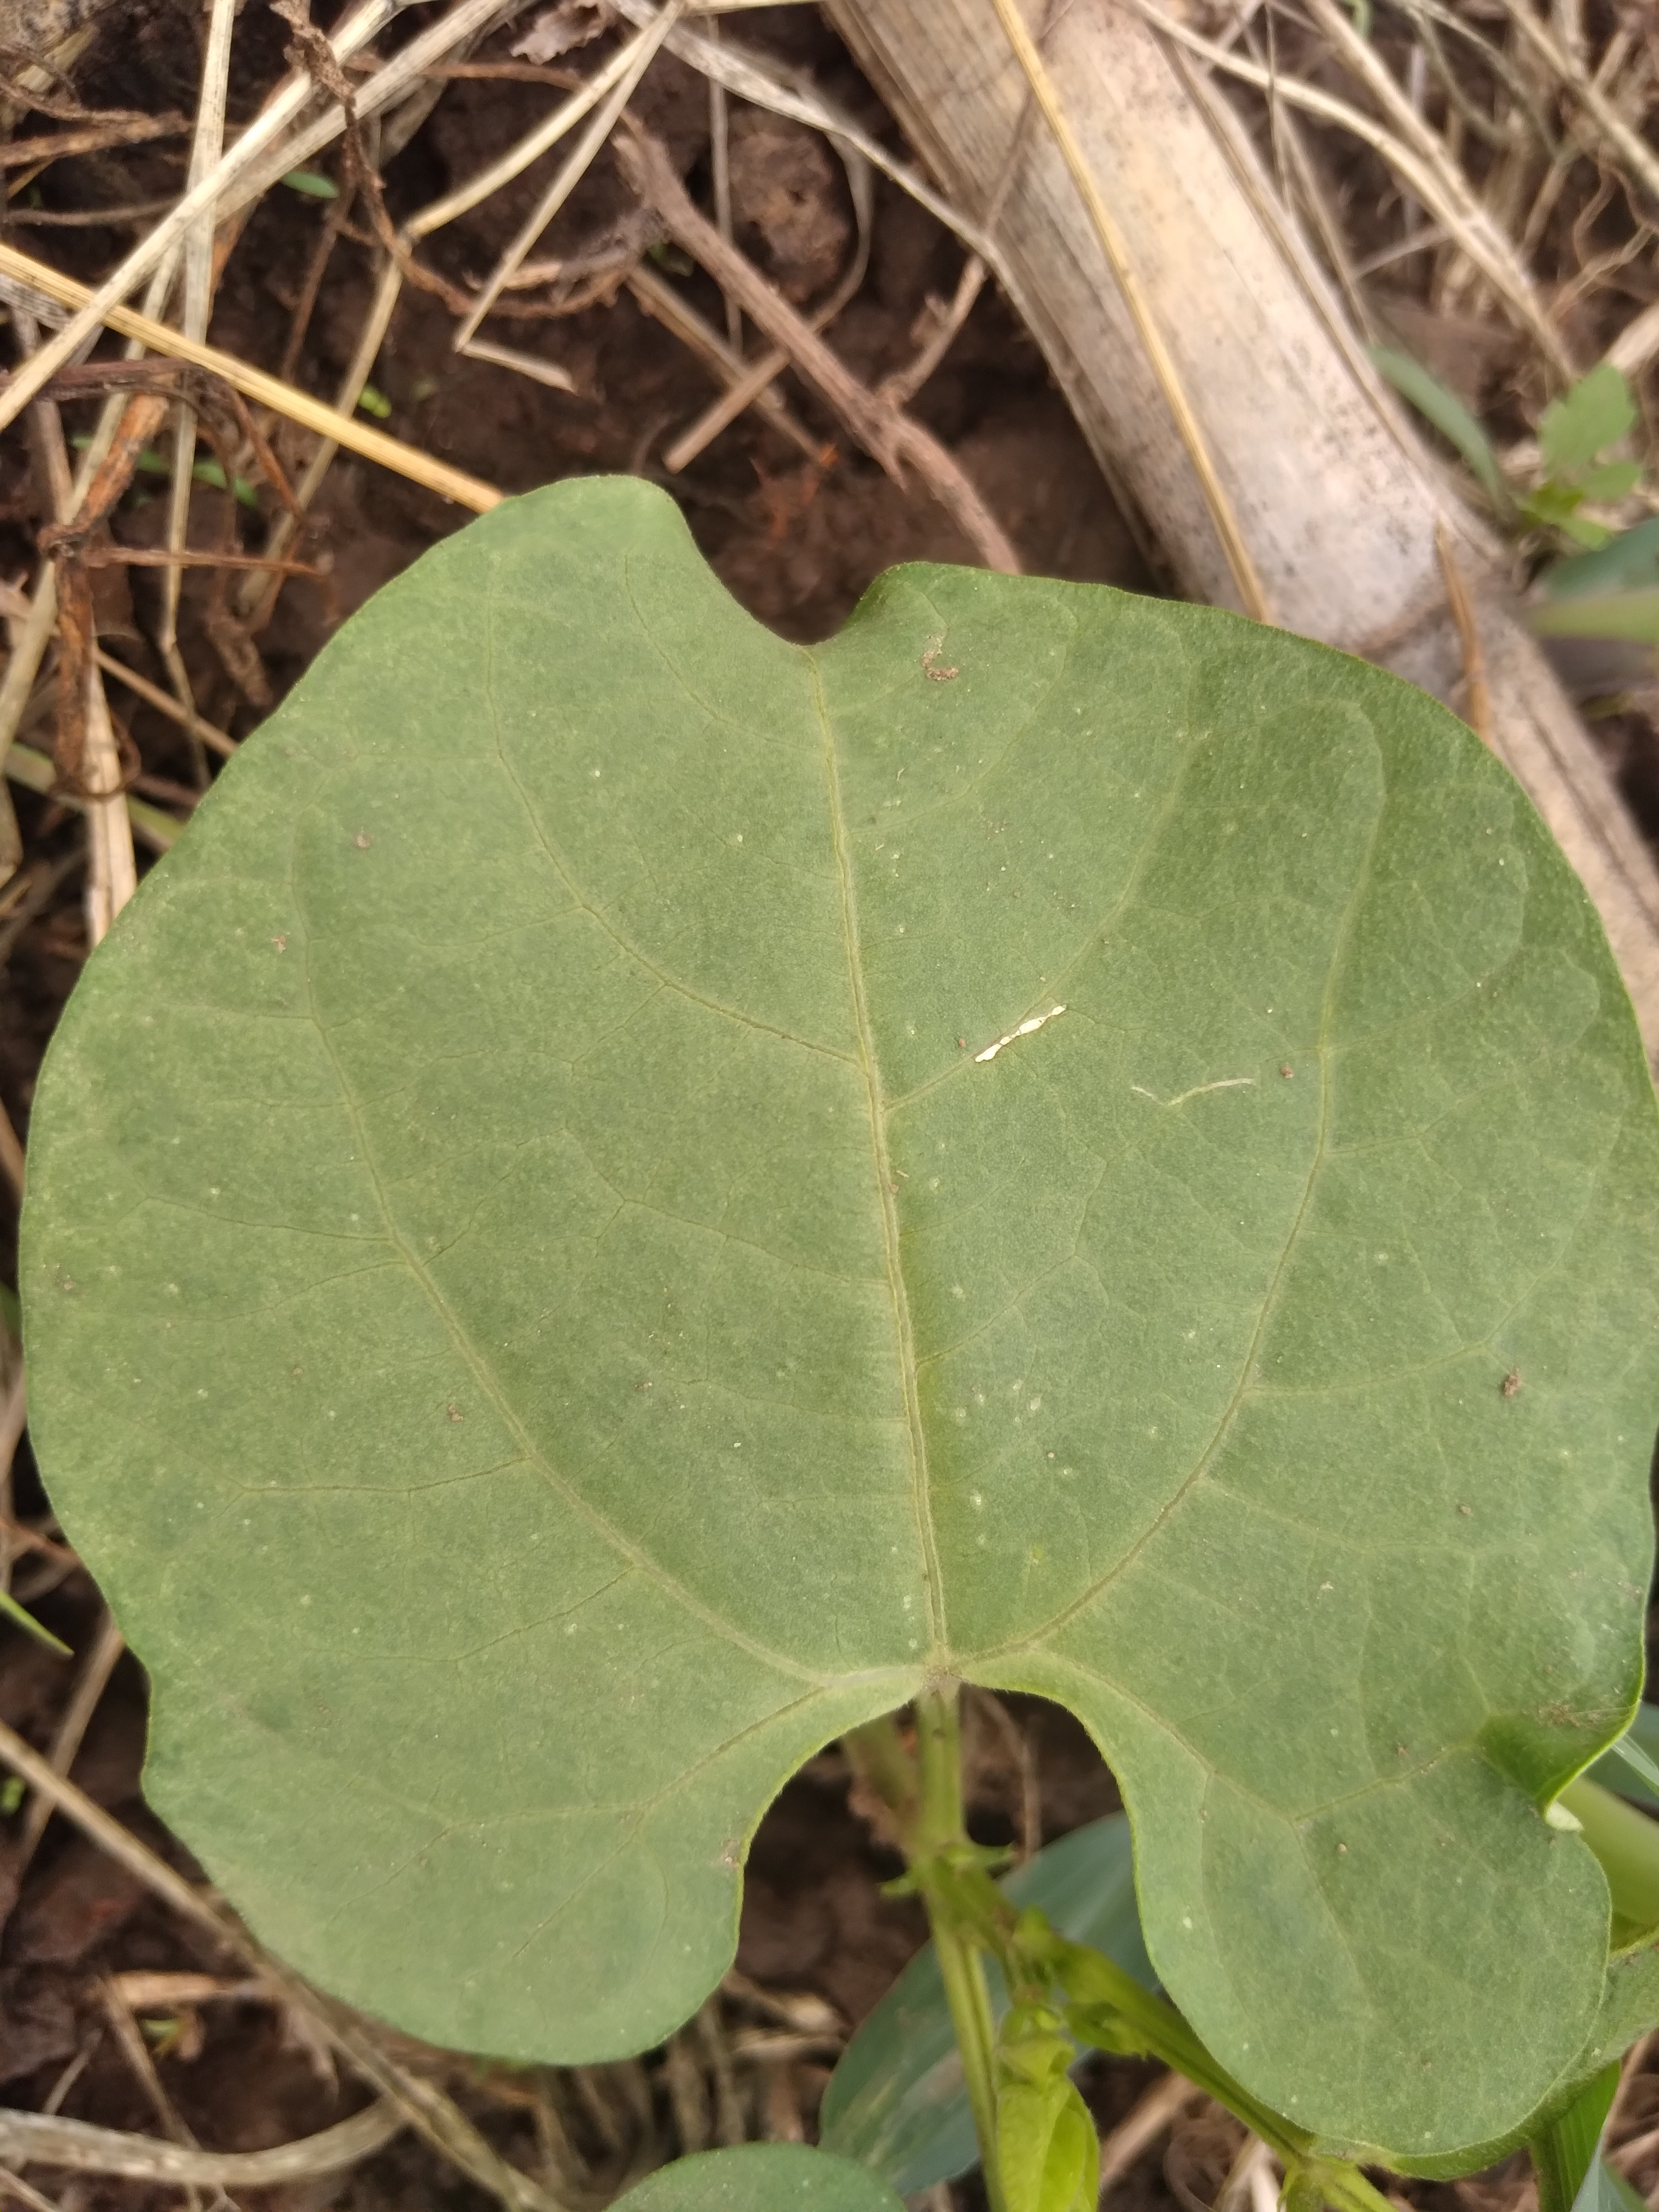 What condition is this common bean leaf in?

healthy
